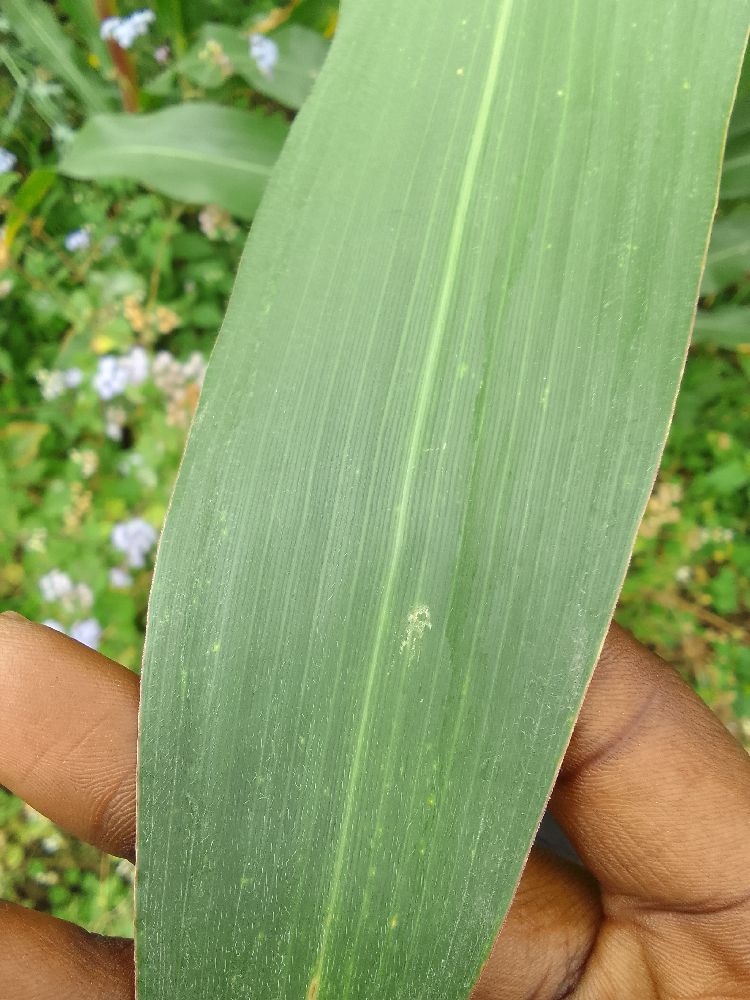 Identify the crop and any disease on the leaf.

maize, healthy
